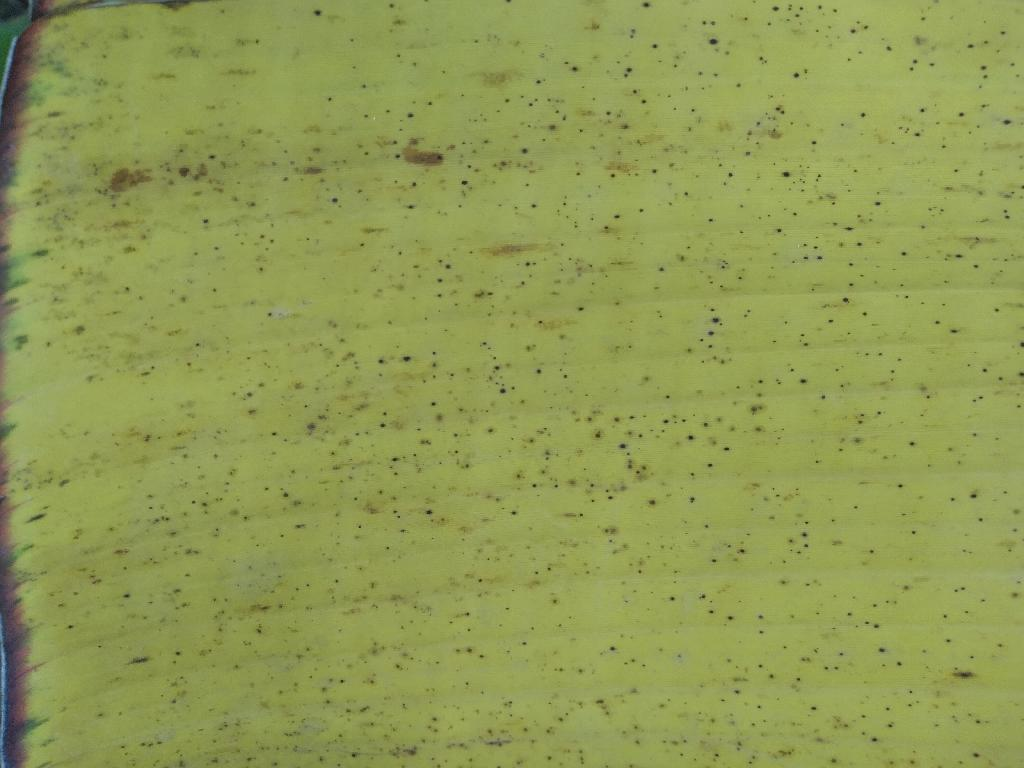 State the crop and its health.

banana, fusarium wilt race 1
